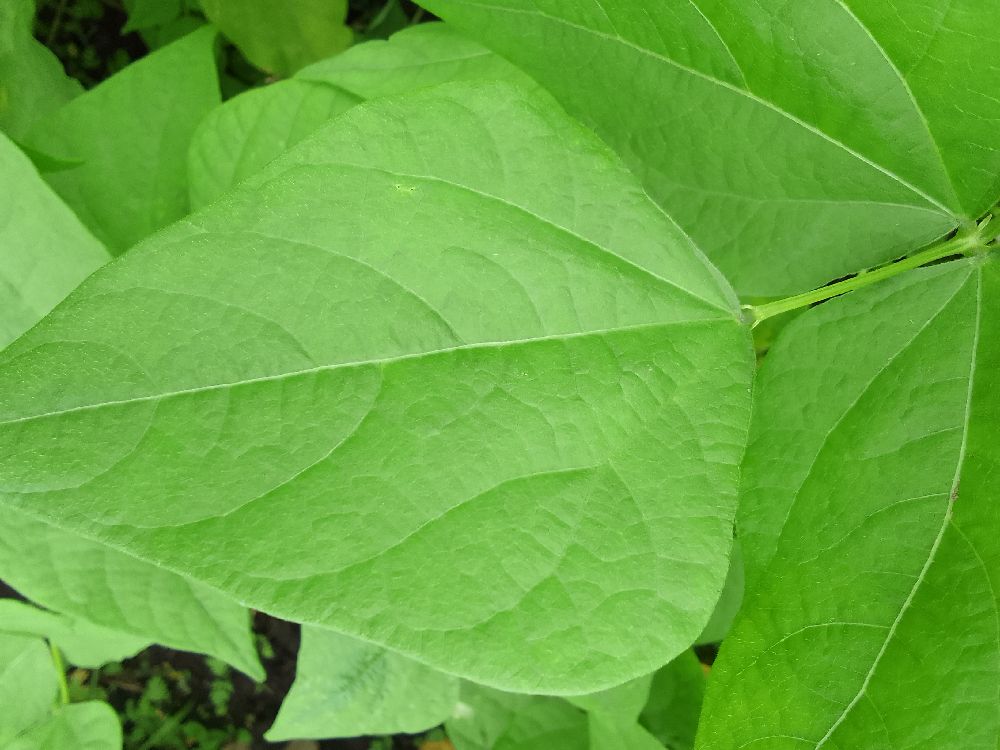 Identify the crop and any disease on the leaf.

common bean, healthy
